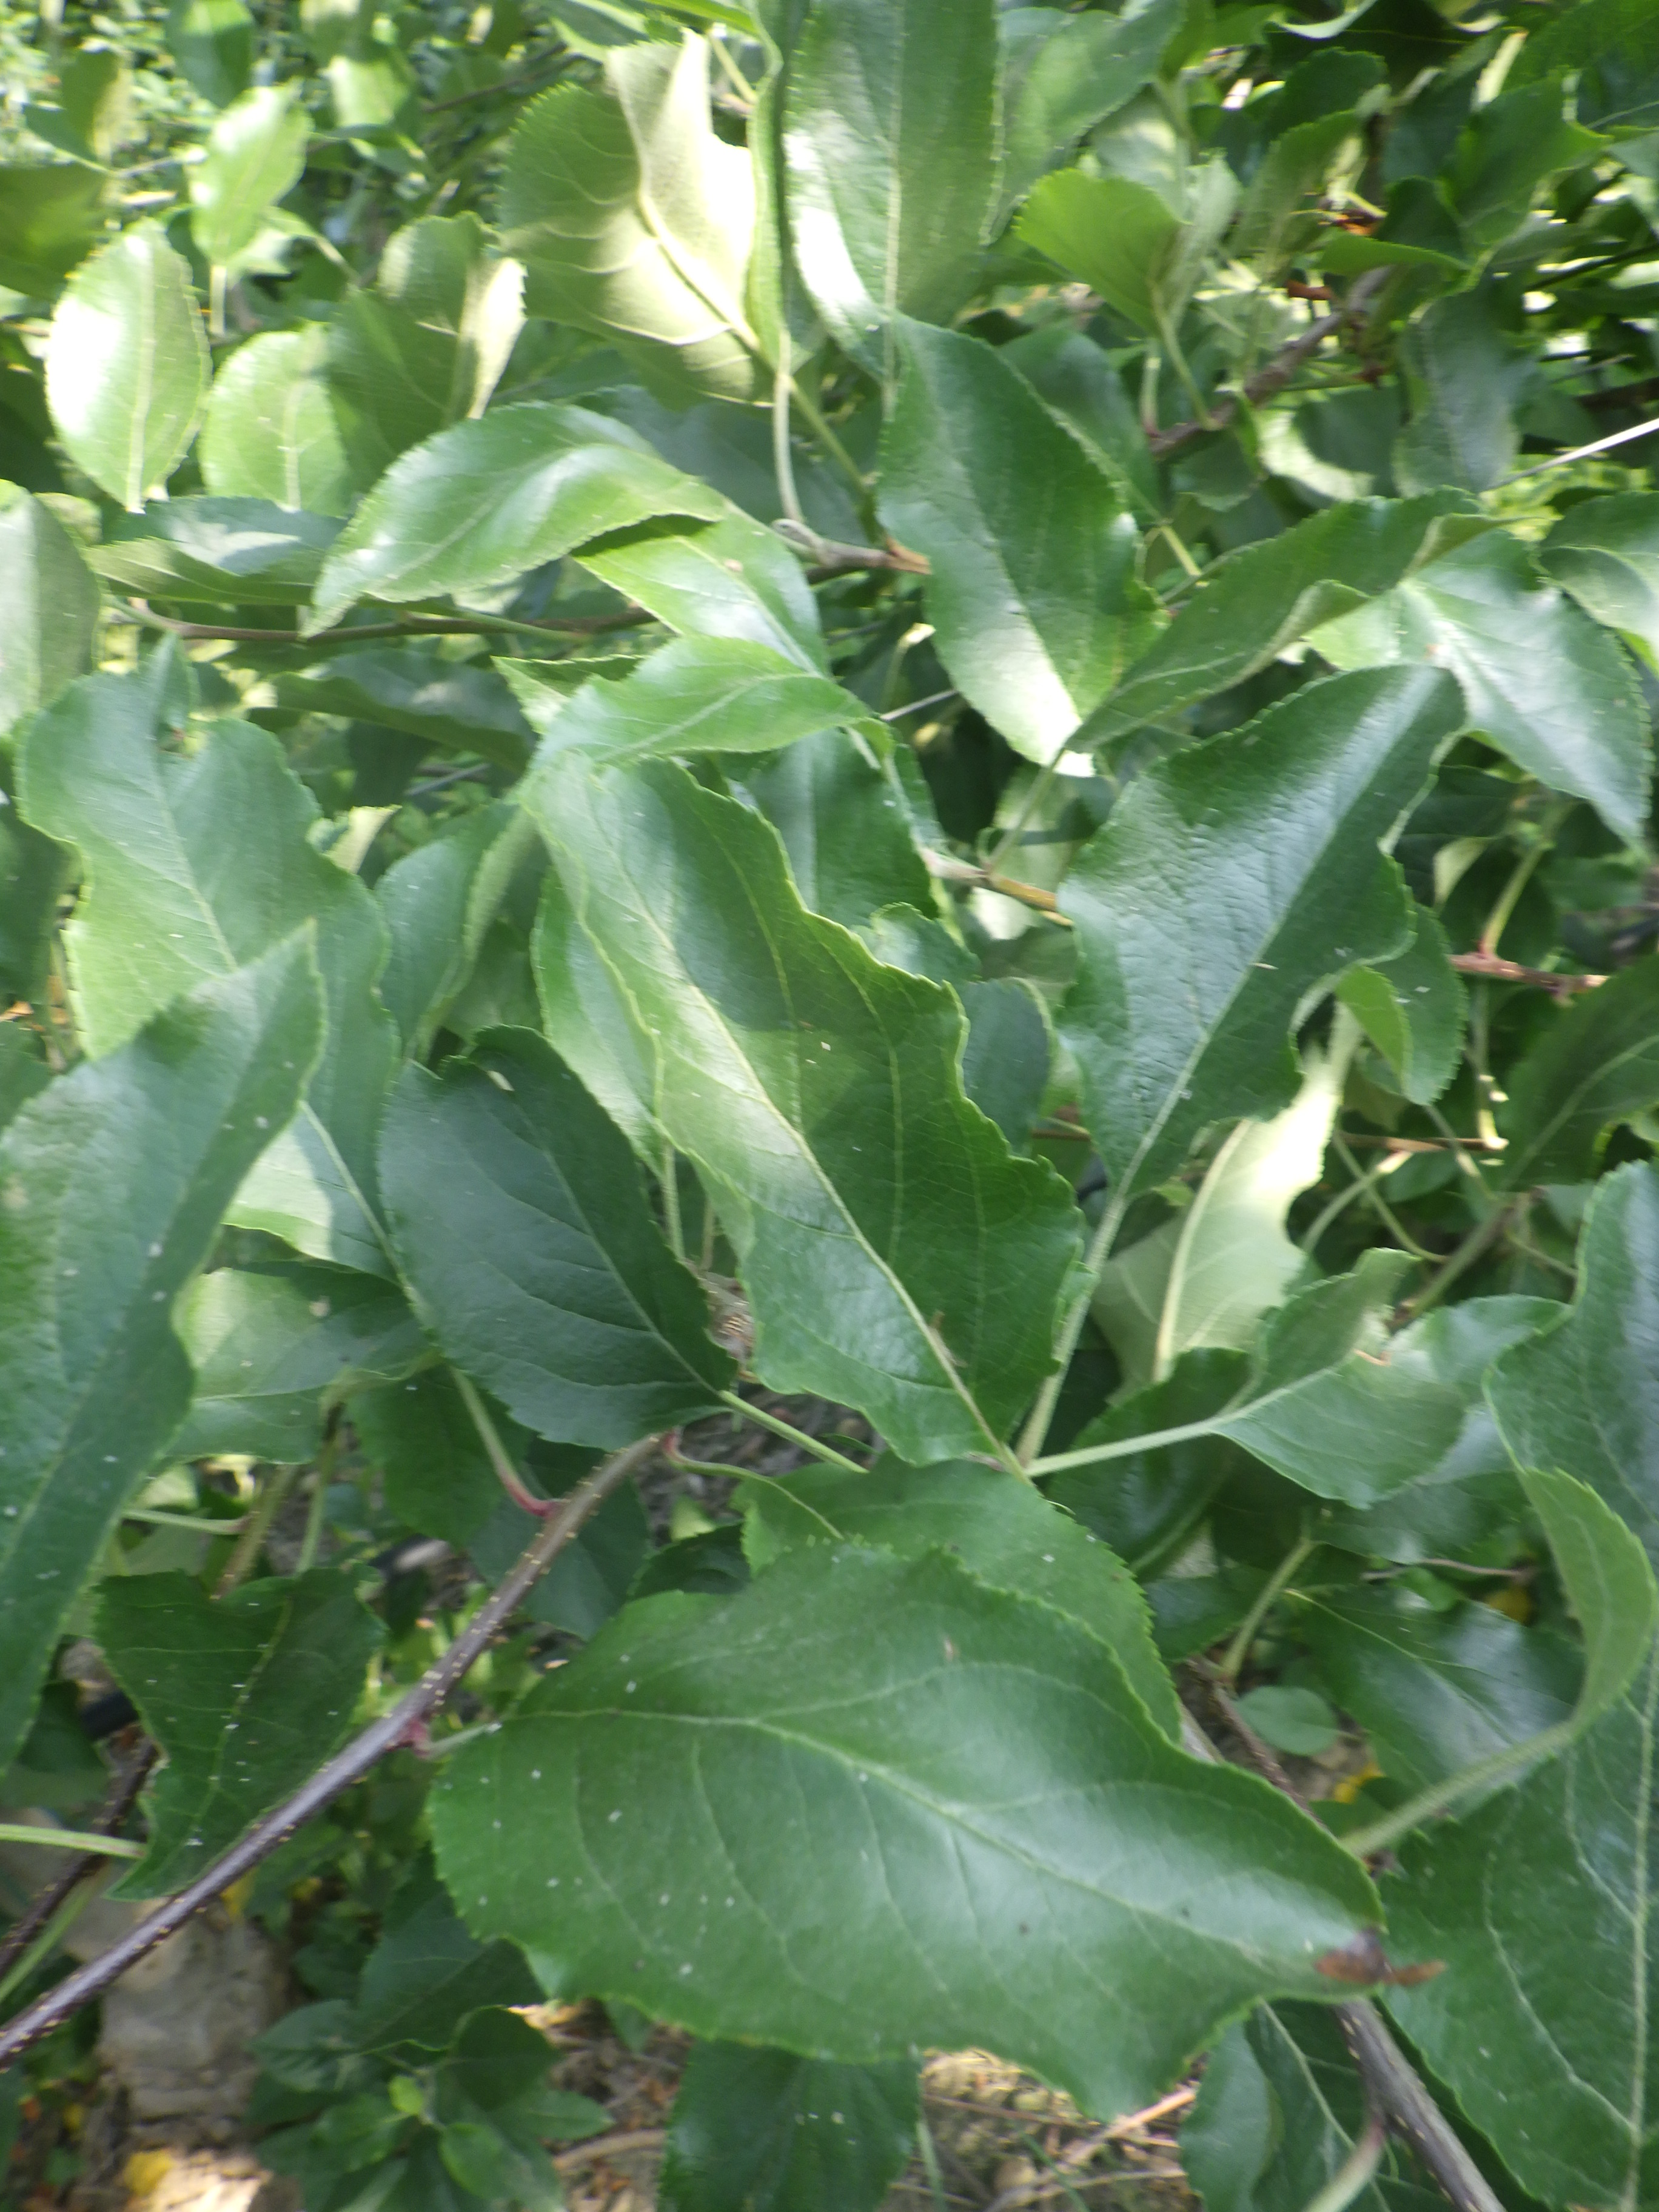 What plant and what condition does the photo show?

apple, aphids
